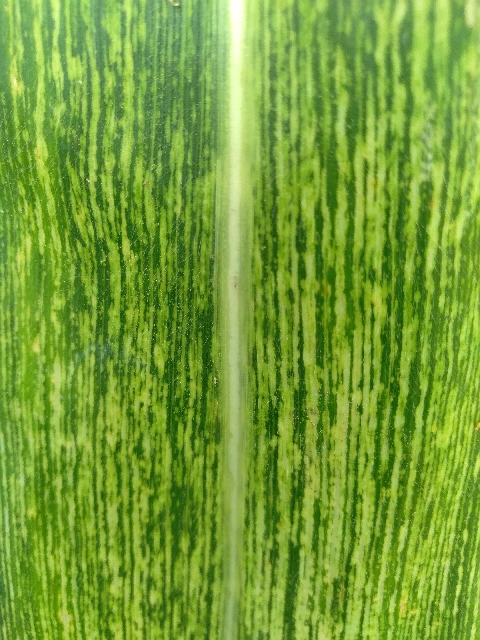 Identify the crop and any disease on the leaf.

maize, maize streak virus
